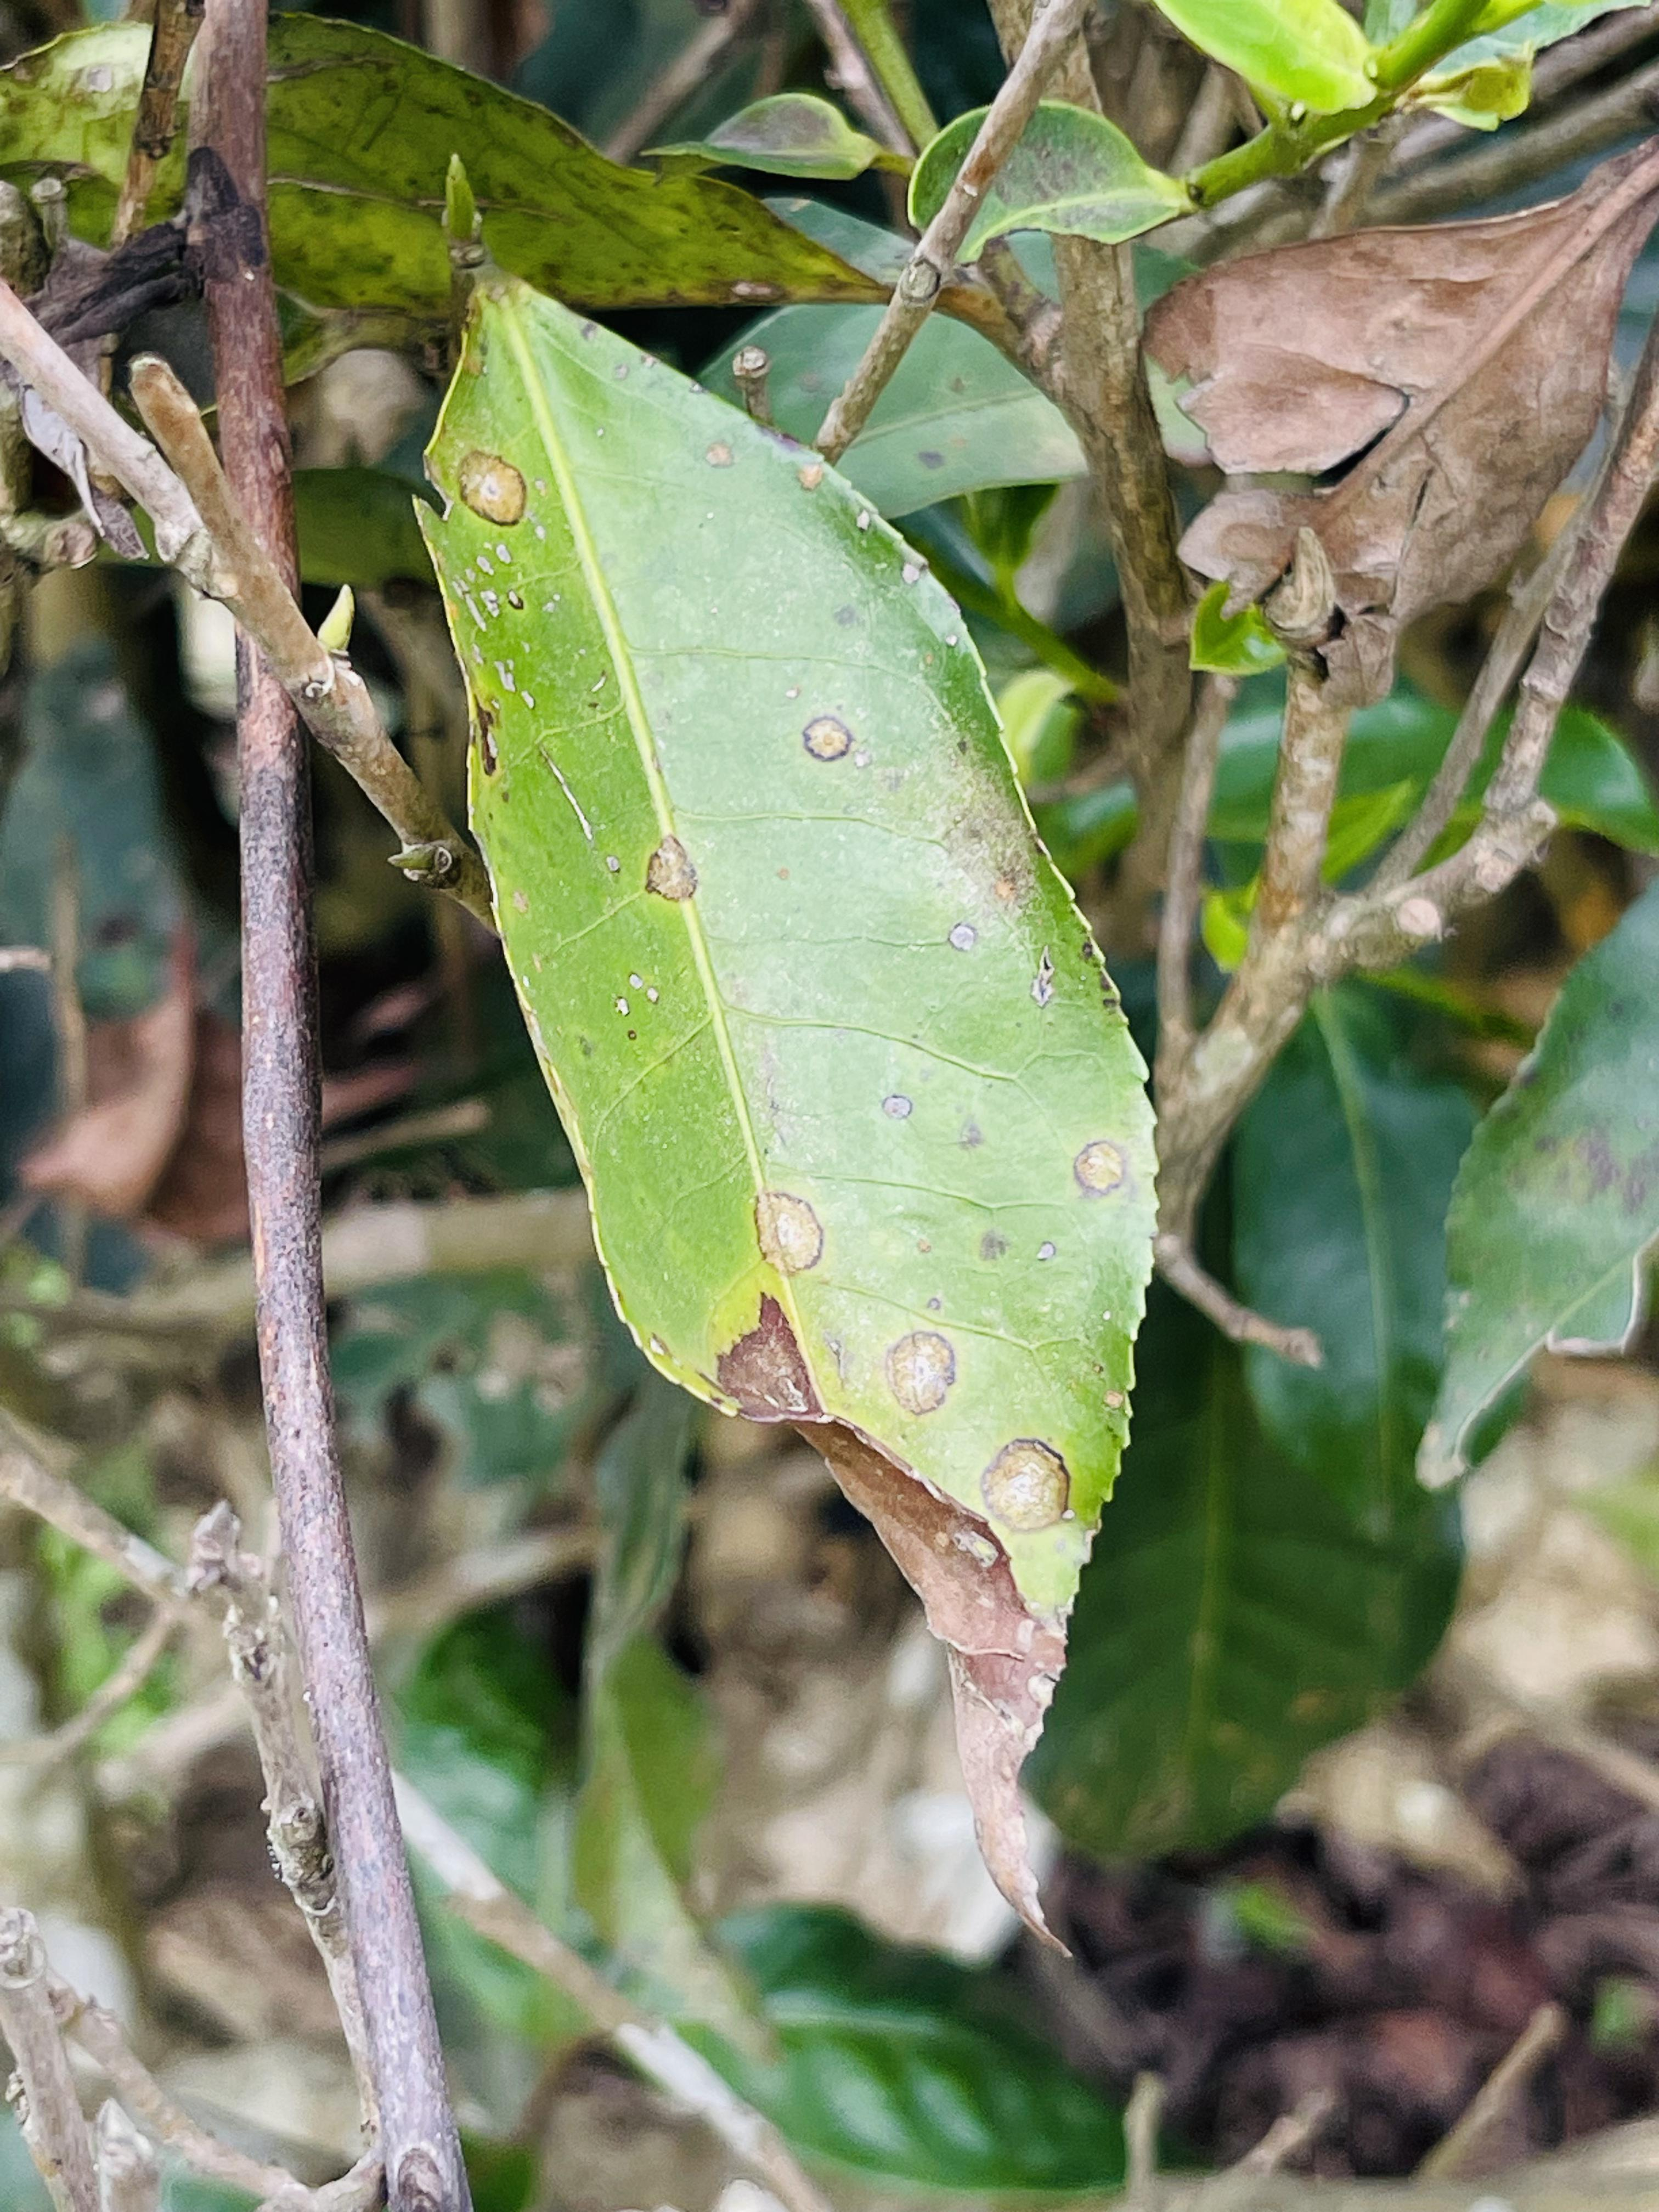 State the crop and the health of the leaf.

tea, blight
